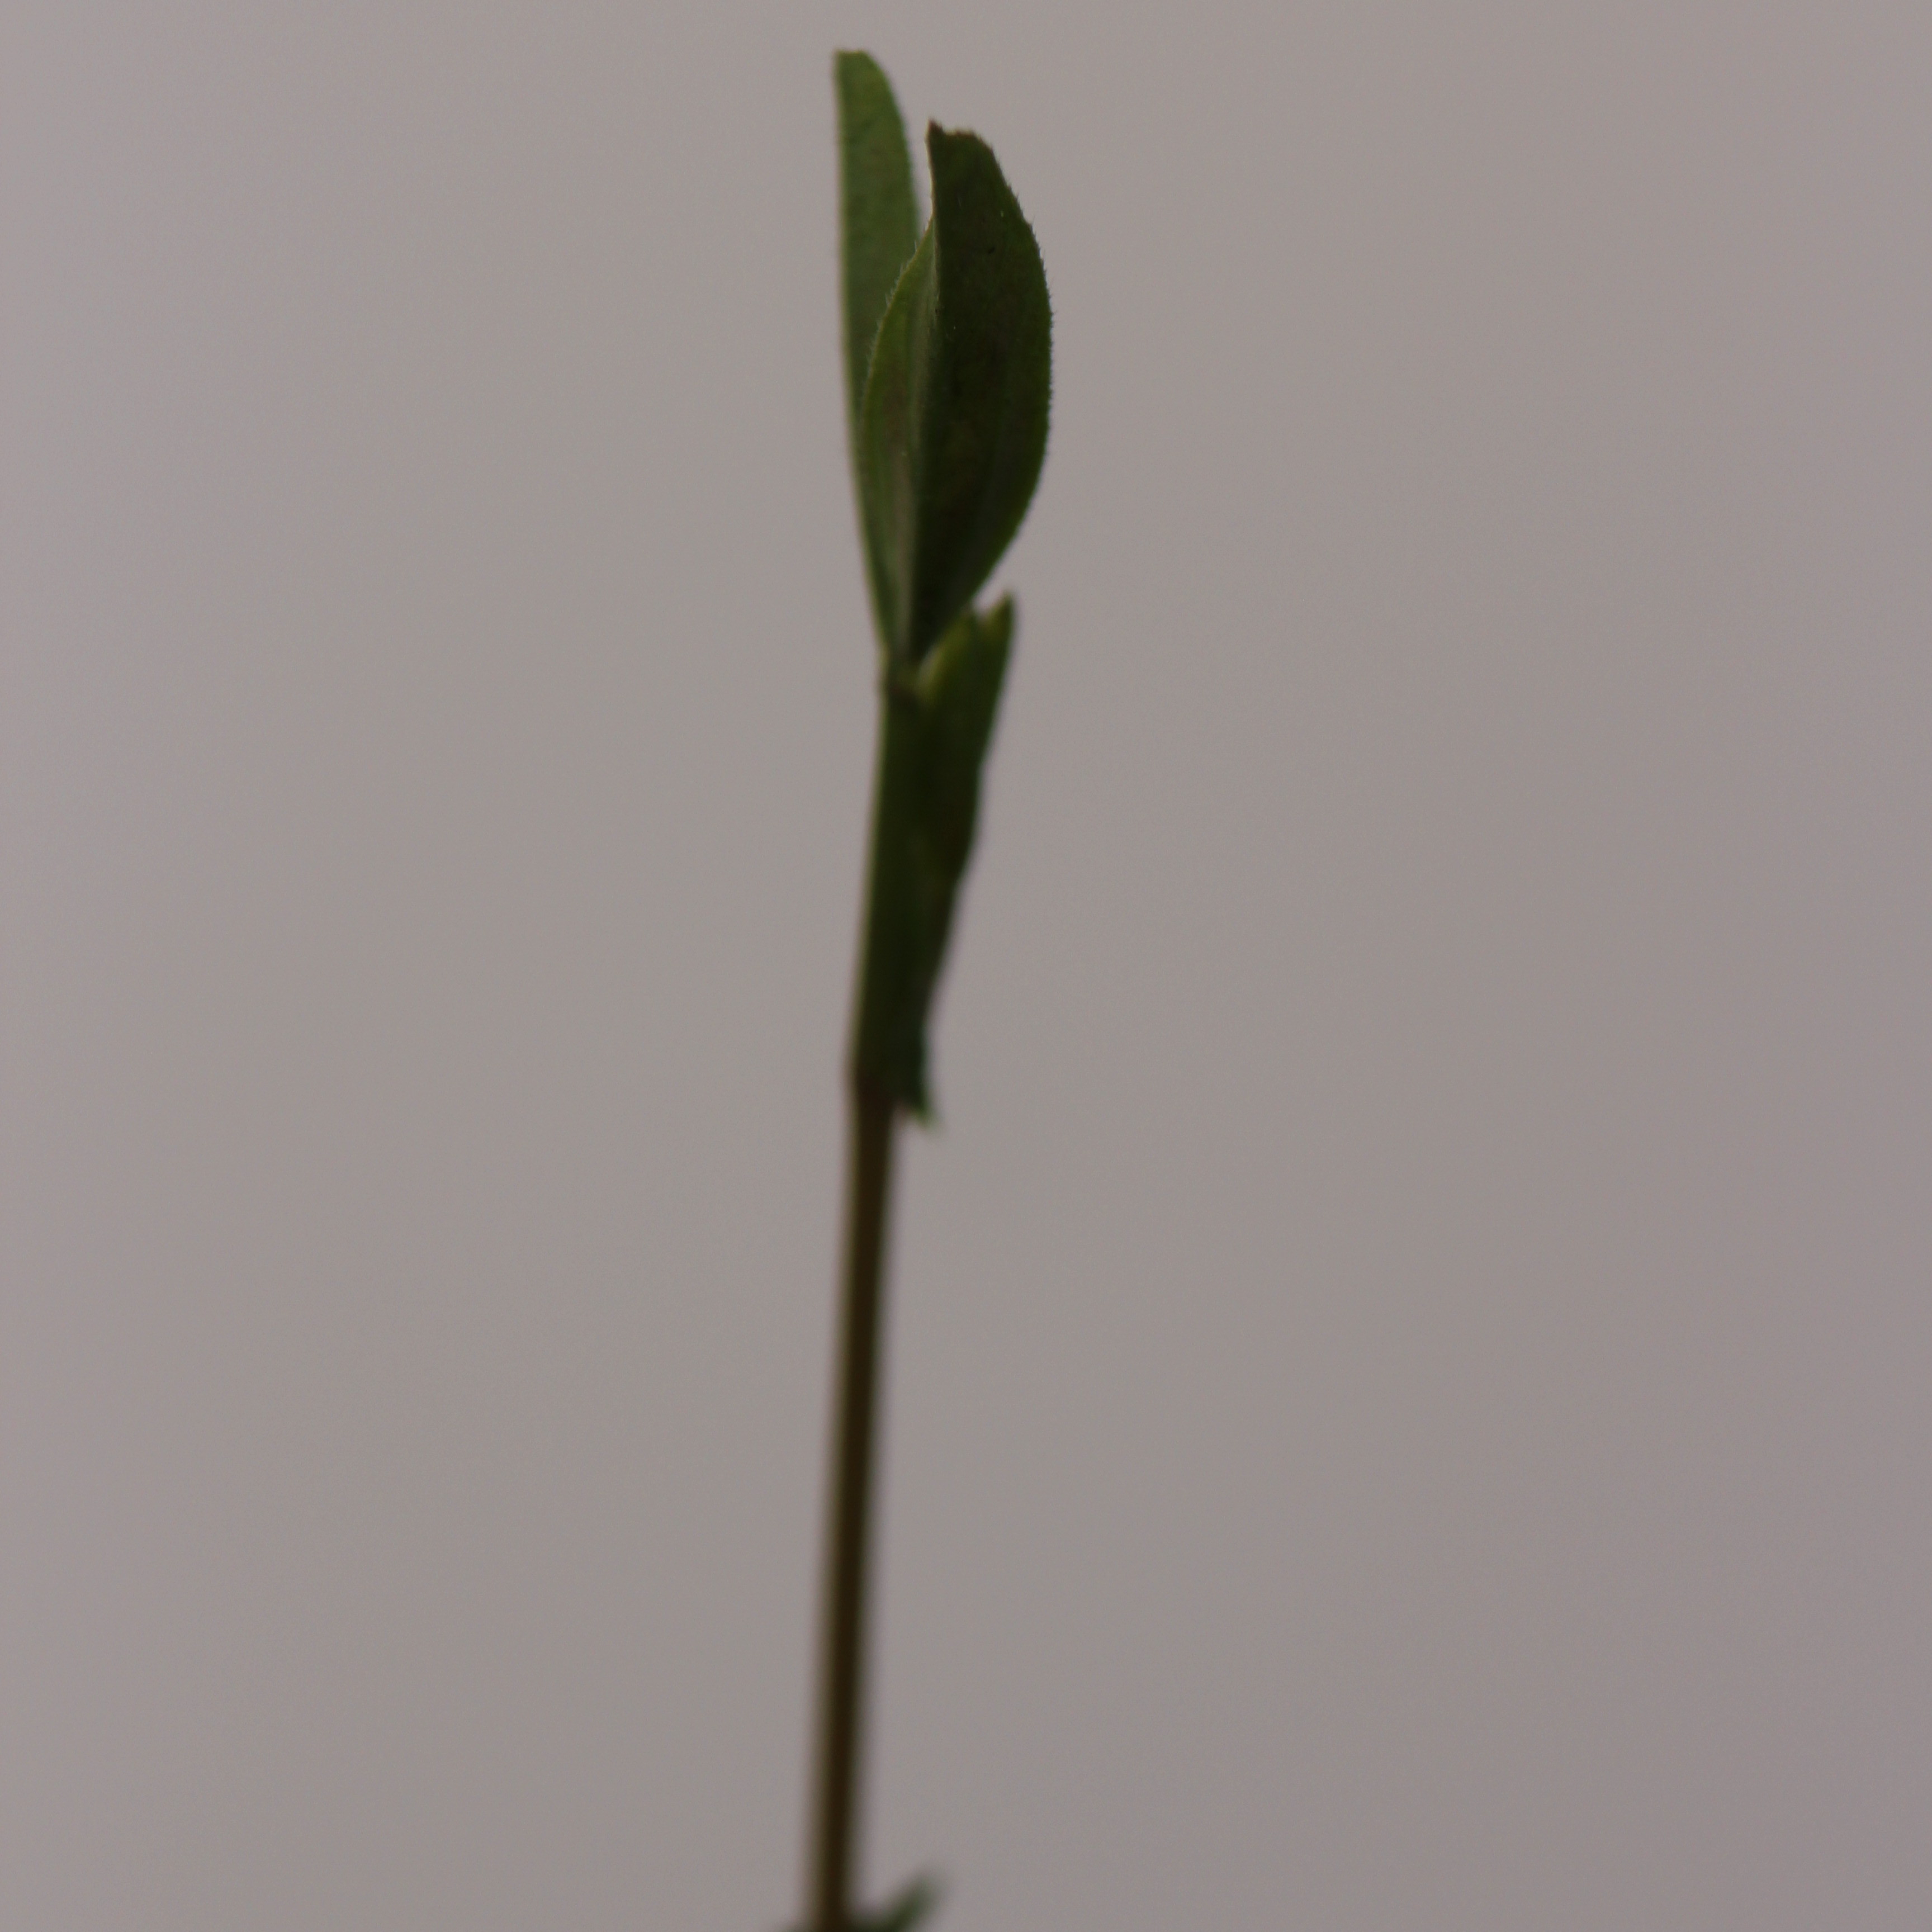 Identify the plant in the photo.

Vicia sativa
